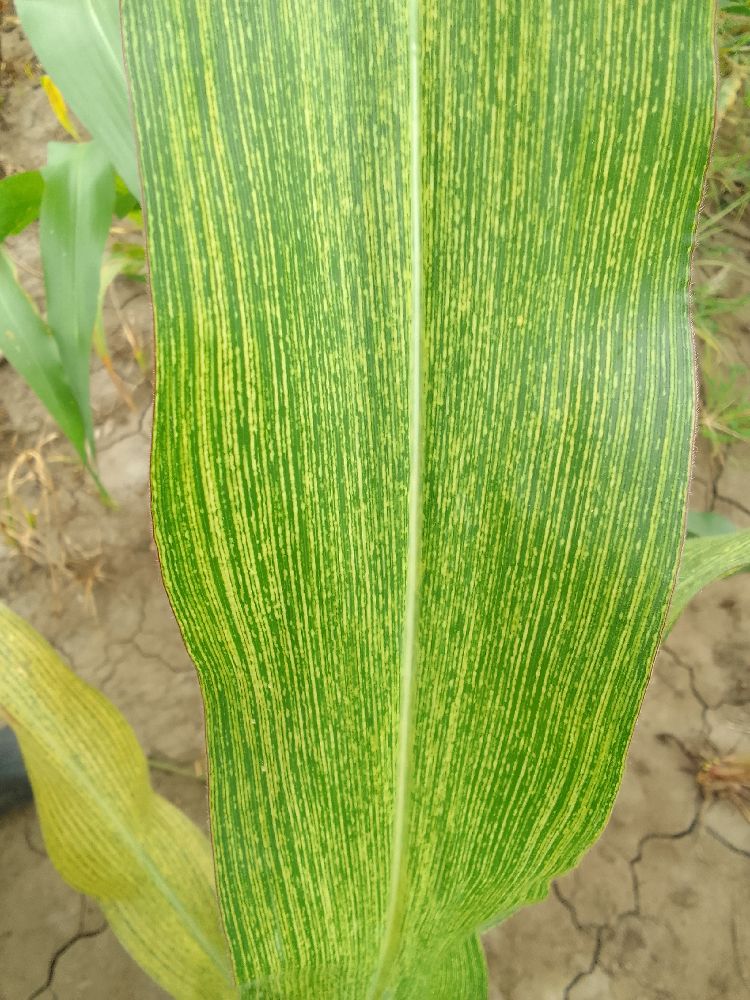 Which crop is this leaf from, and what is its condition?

maize, maize streak virus
